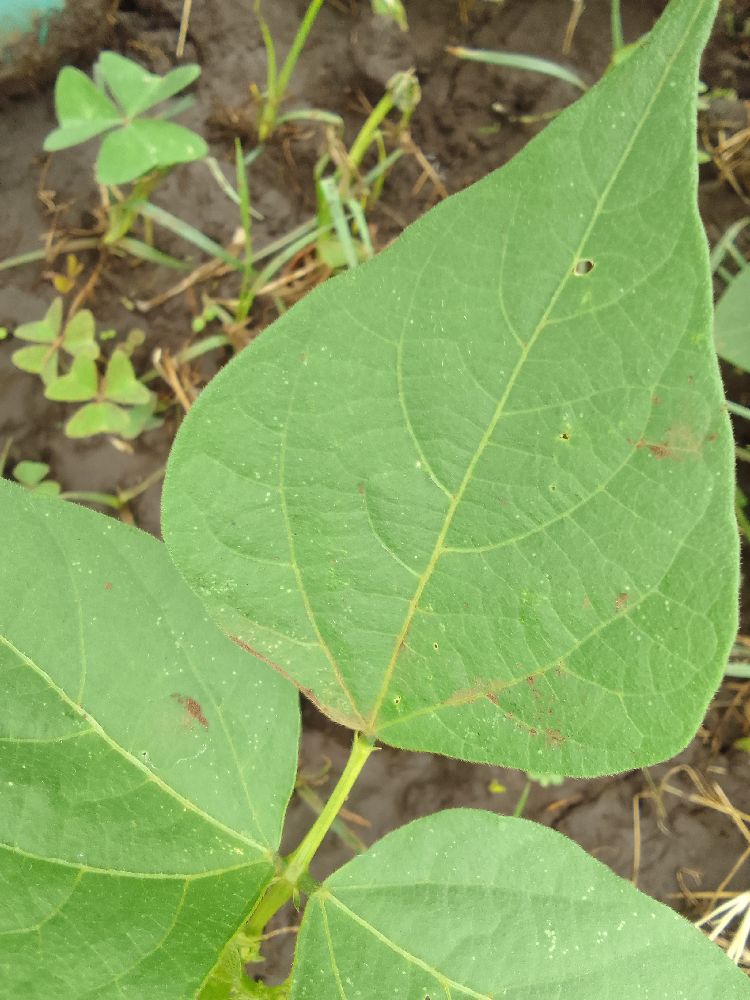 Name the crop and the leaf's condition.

common bean, healthy
